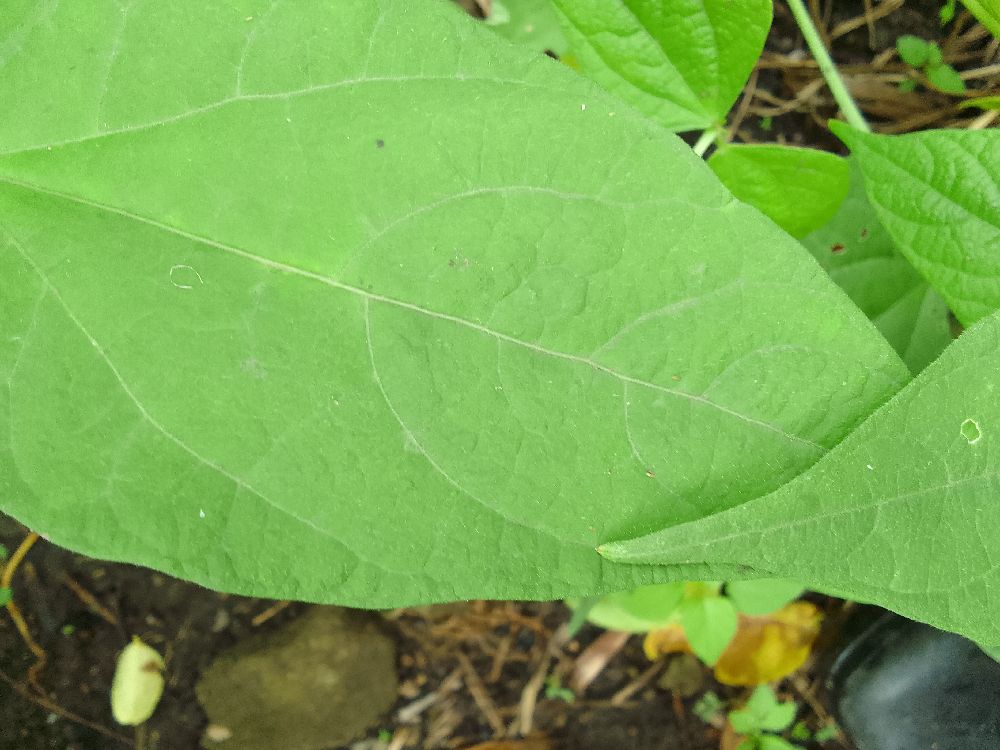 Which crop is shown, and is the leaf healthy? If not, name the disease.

common bean, healthy
